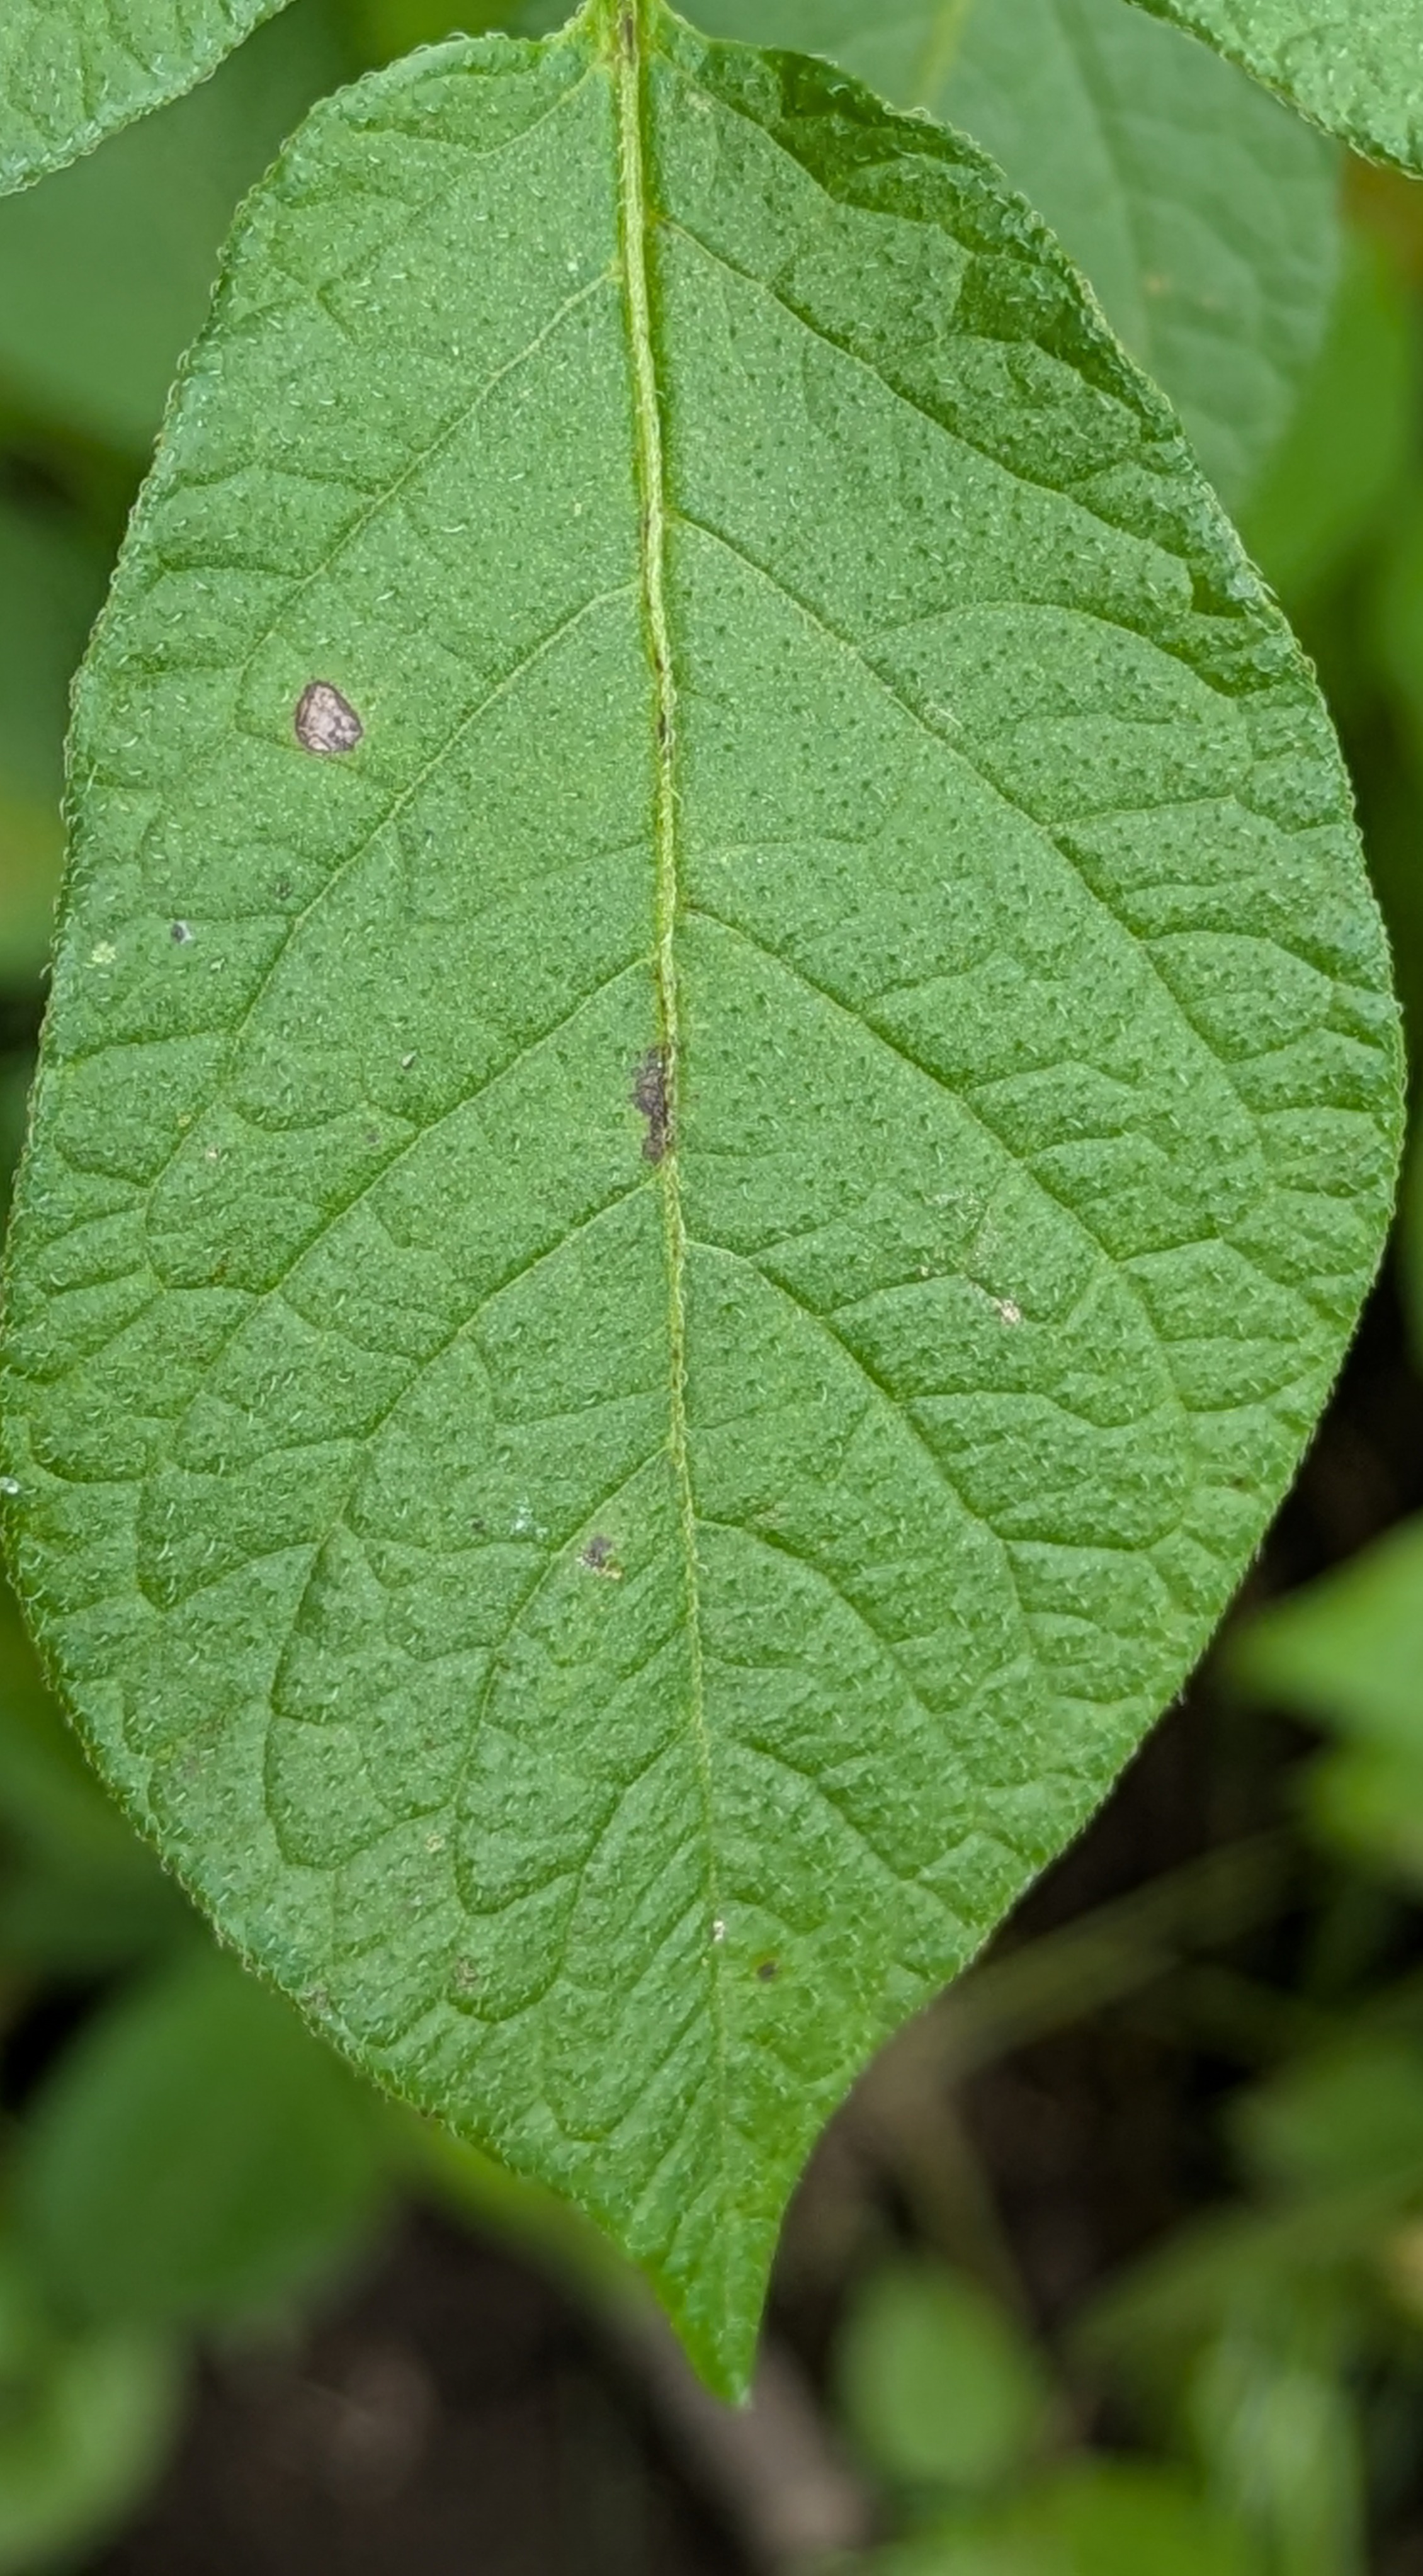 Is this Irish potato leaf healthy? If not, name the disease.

healthy
